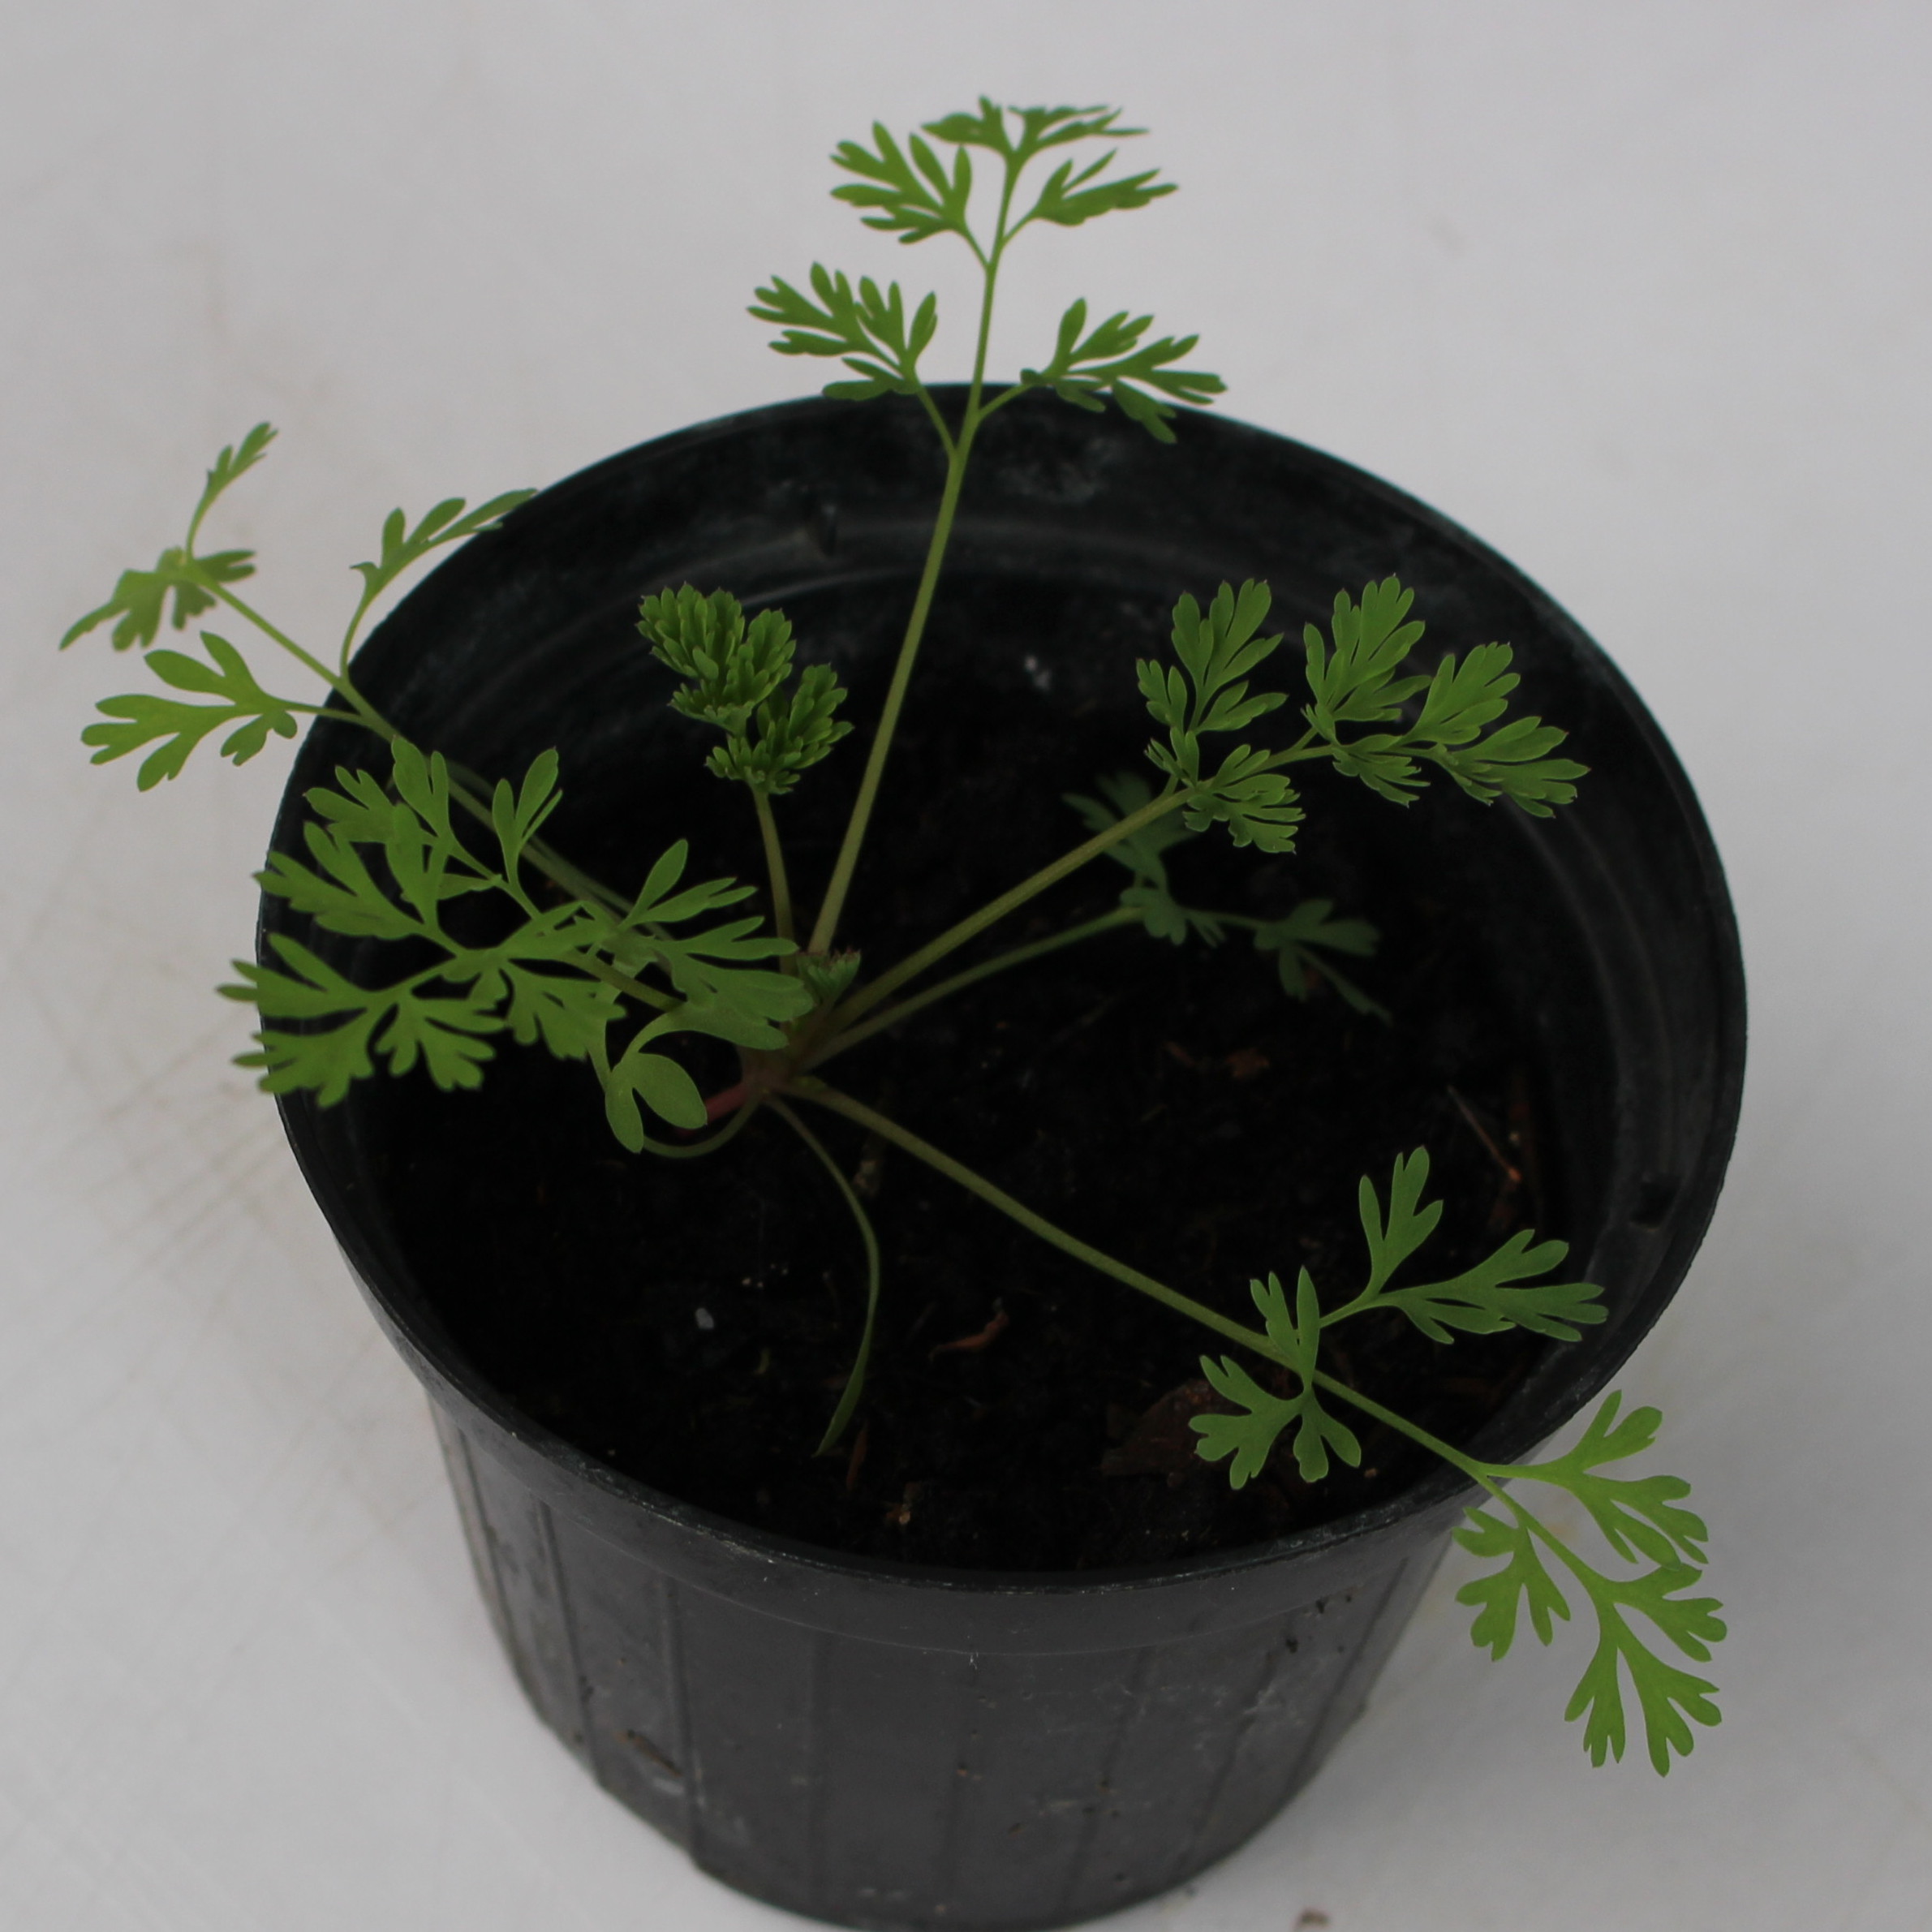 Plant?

Fumaria officinalis
